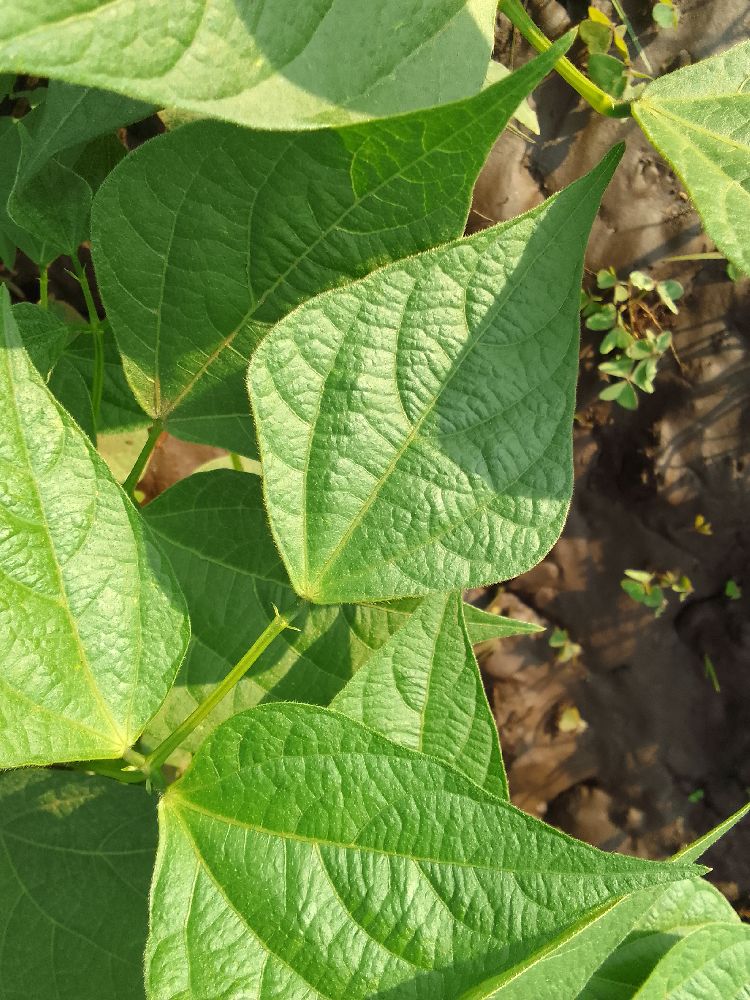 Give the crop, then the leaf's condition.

common bean, healthy
